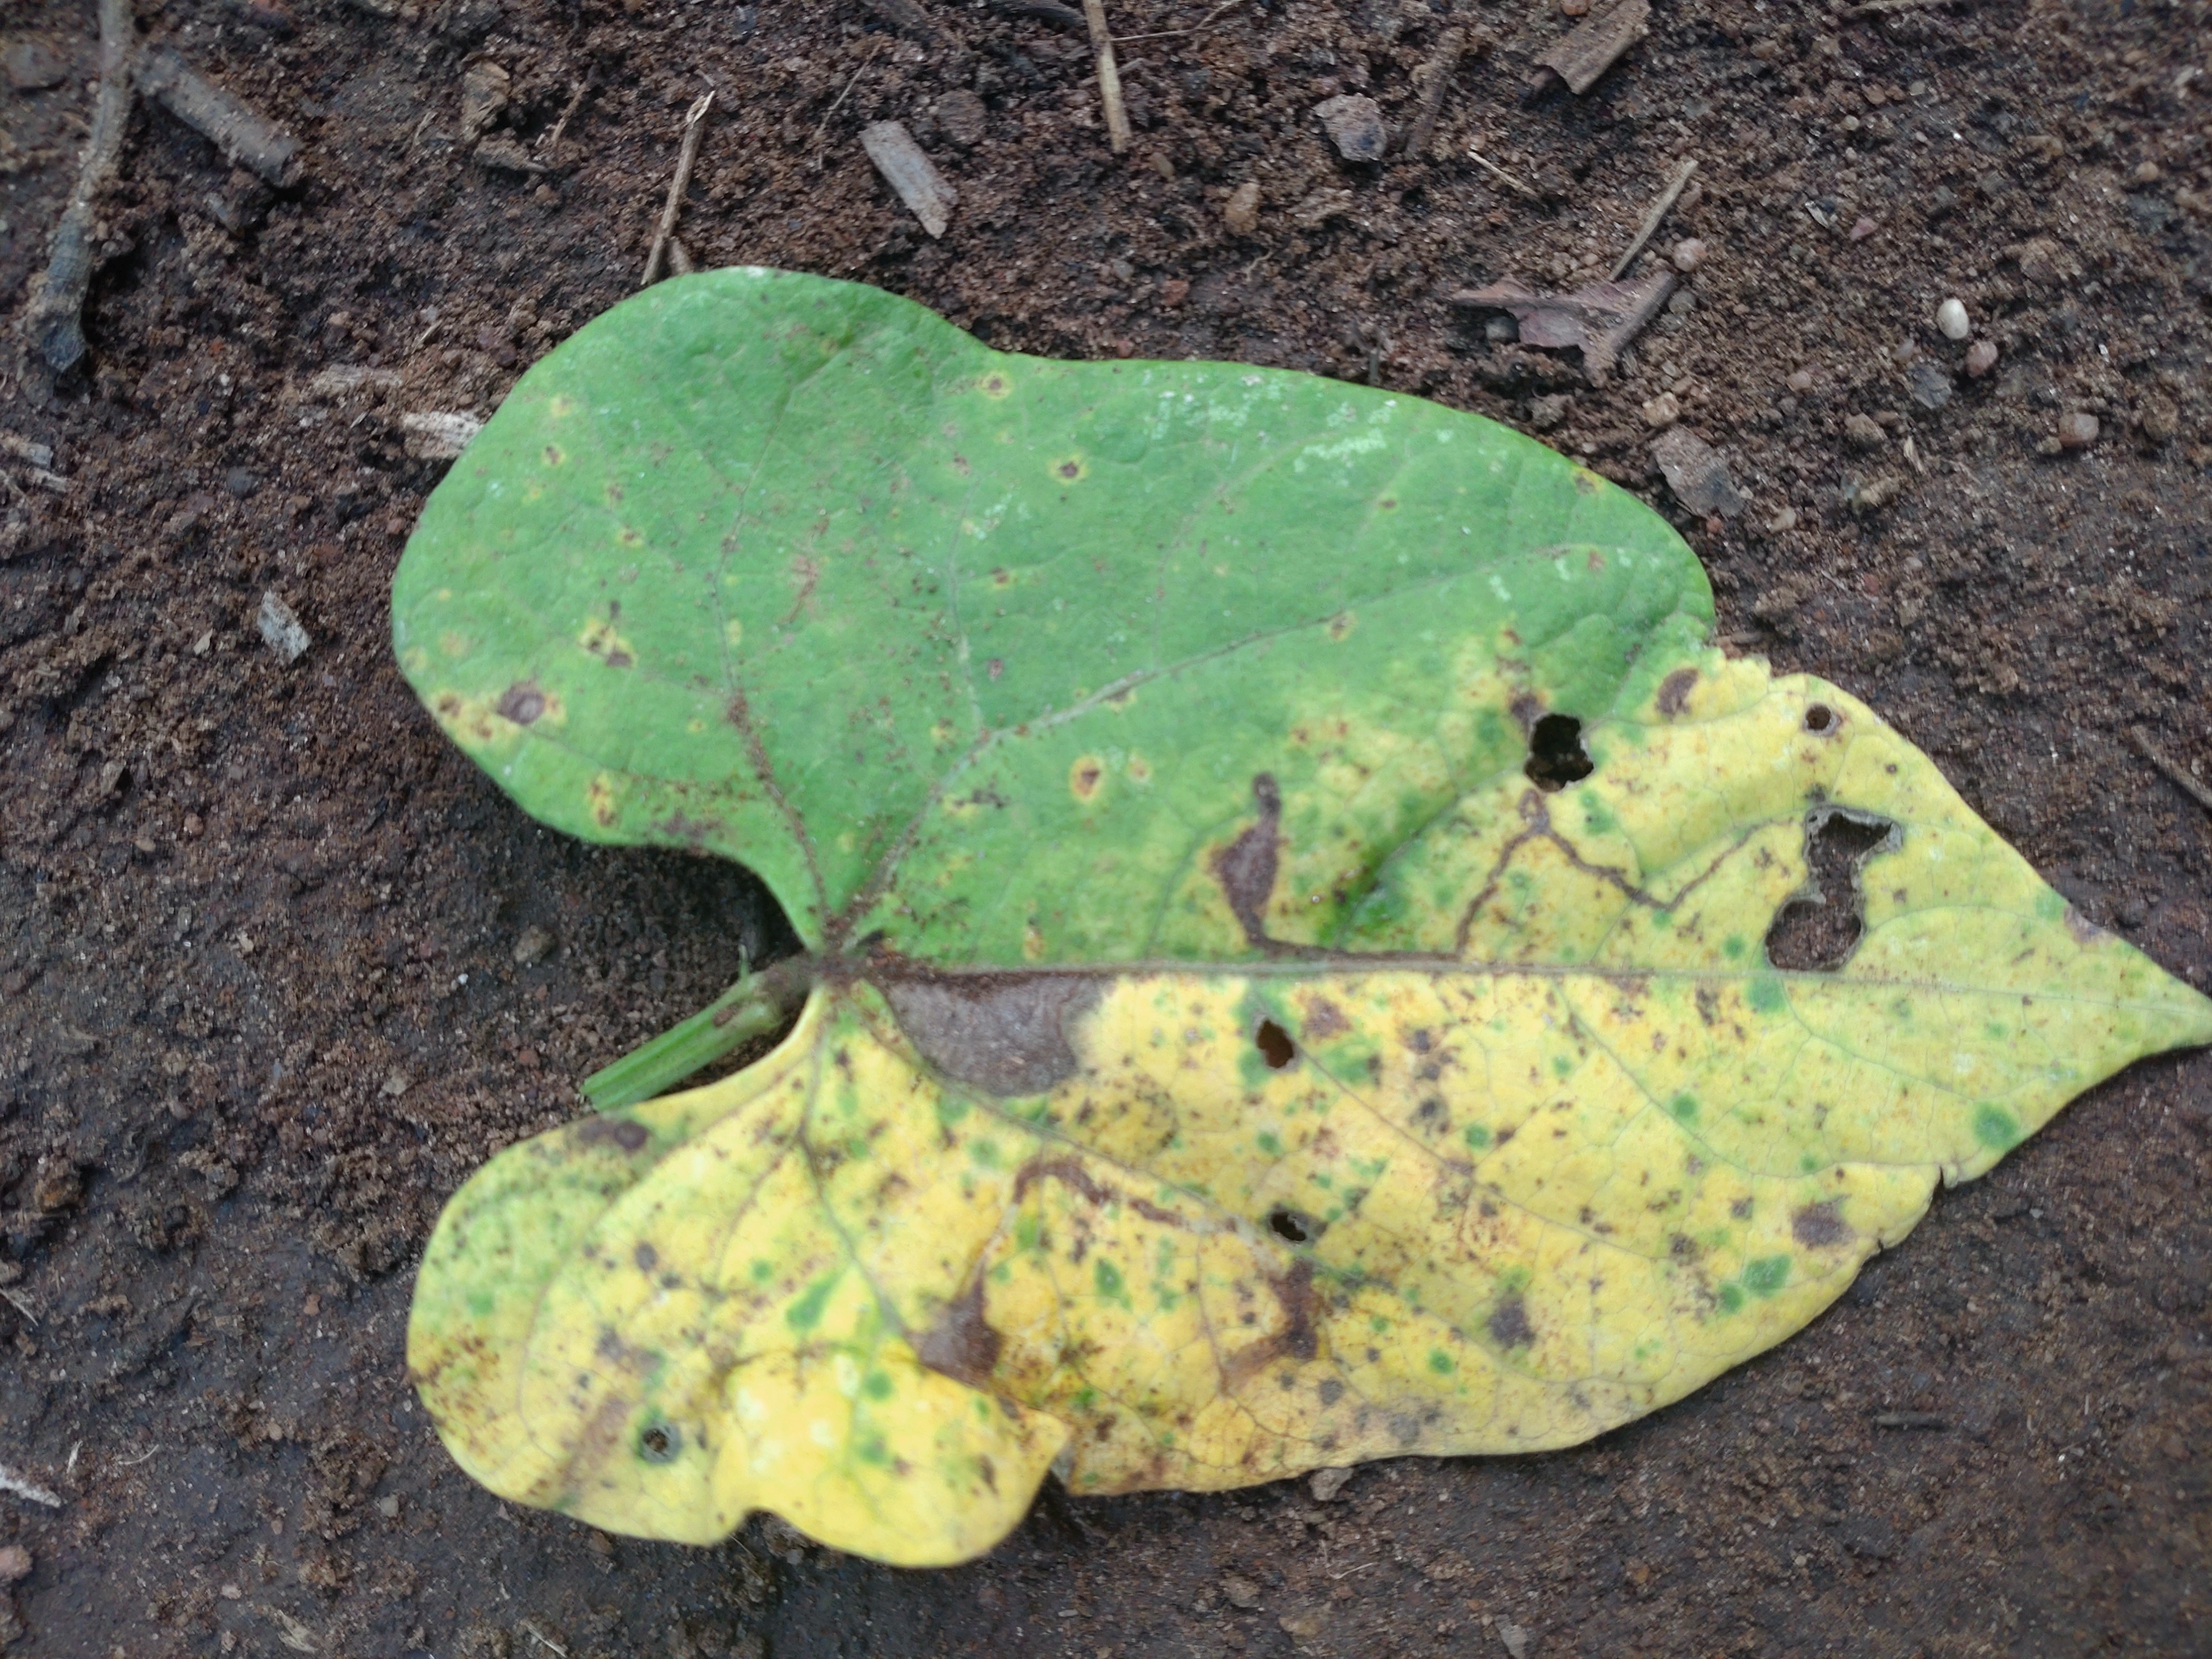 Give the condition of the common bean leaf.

anthracnose
